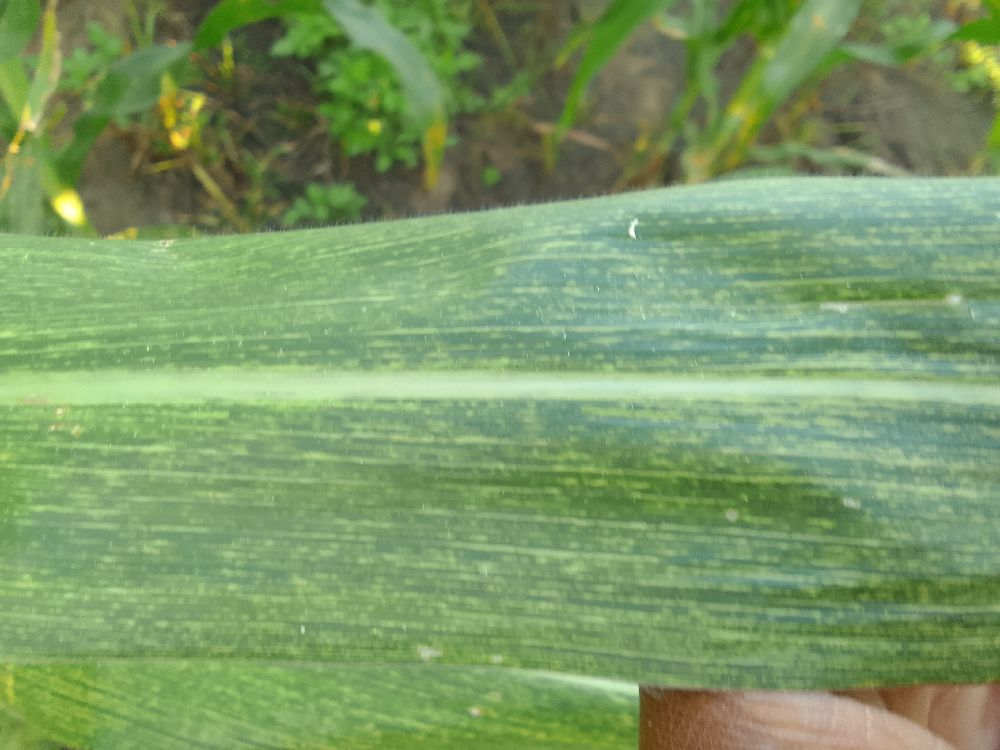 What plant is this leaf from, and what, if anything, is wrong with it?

maize, maize streak virus
